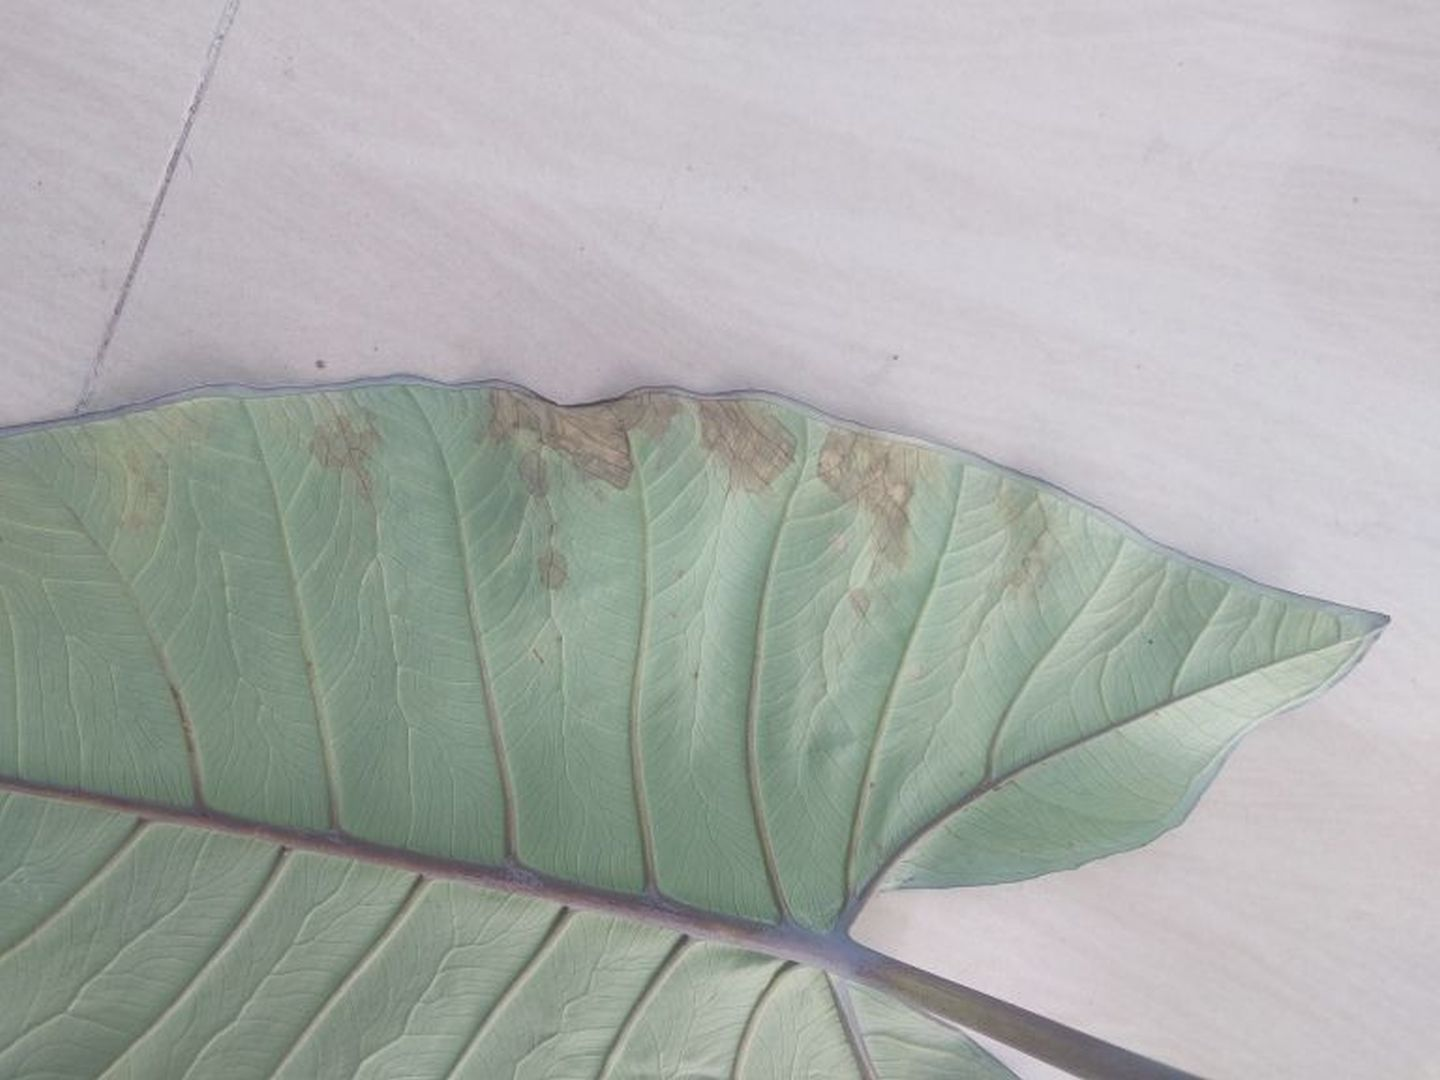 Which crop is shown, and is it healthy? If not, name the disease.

taro, leaf blight
